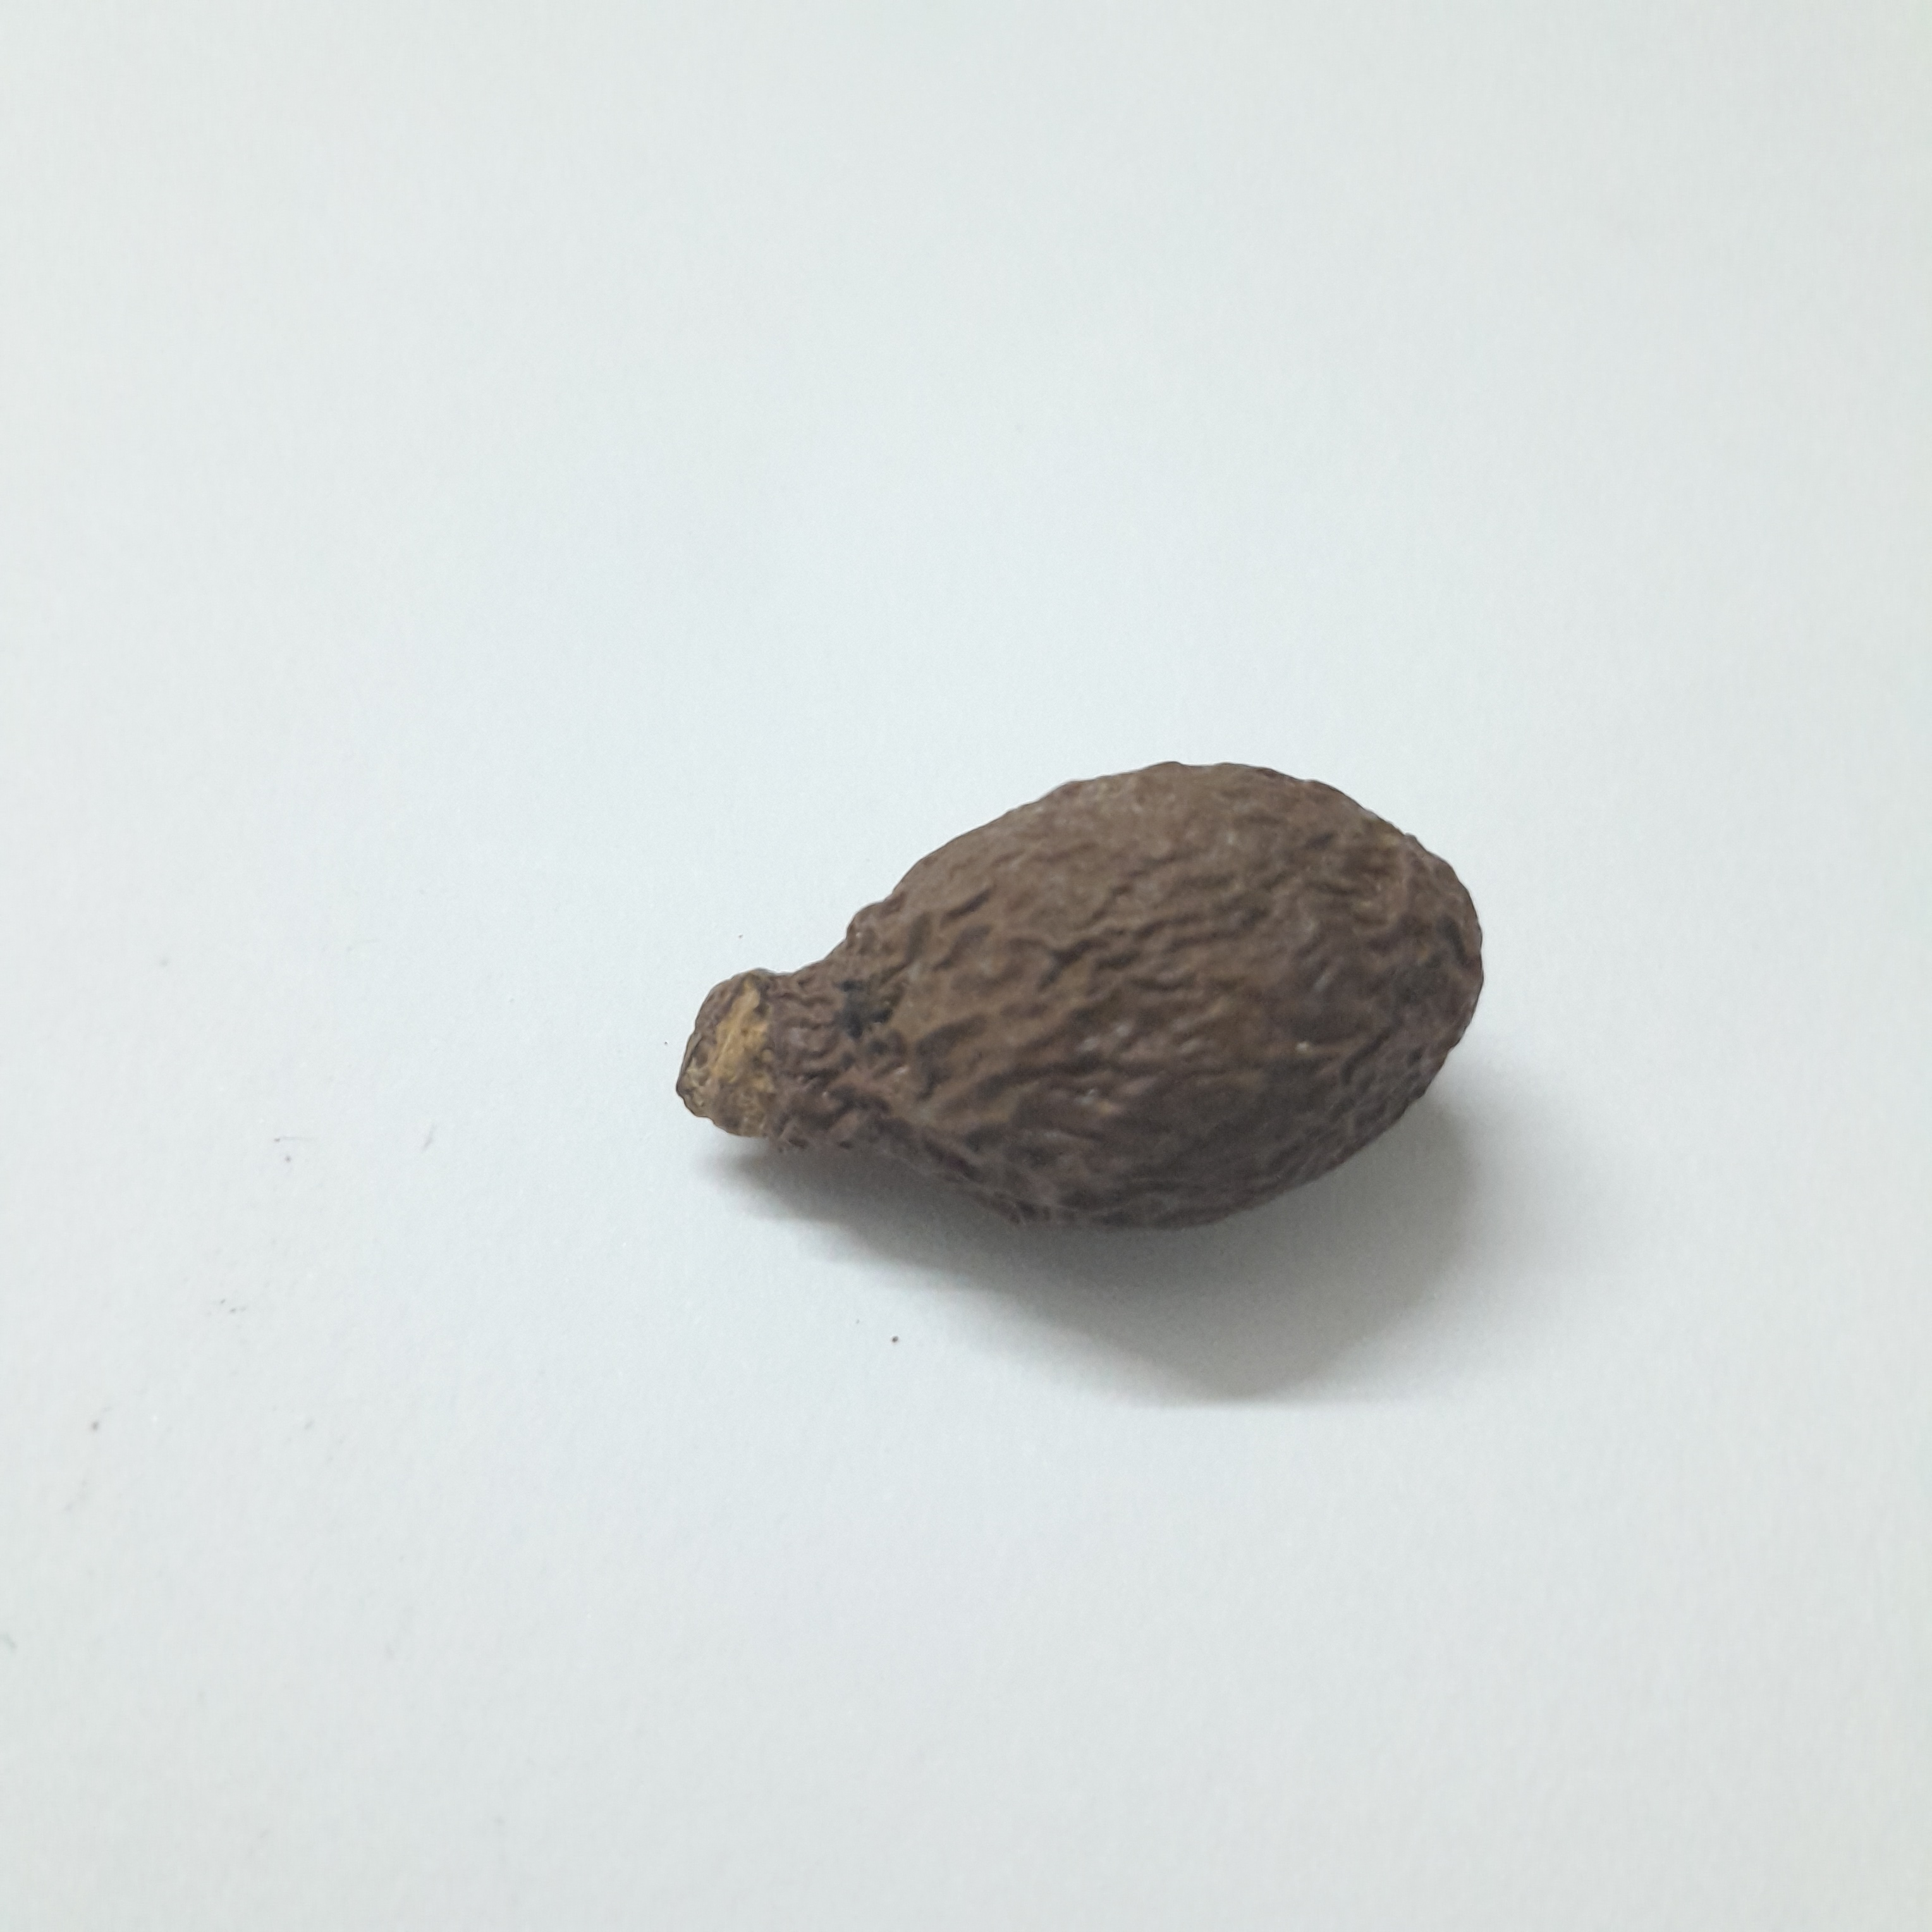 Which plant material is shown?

niranjanphal
